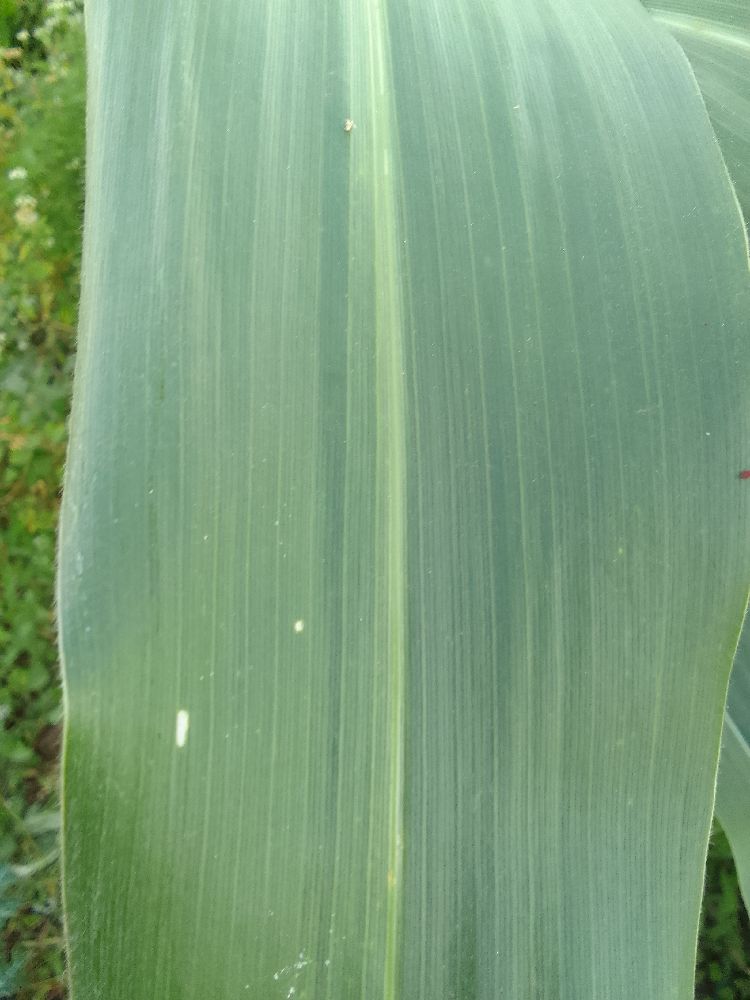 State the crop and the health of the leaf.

maize, healthy
